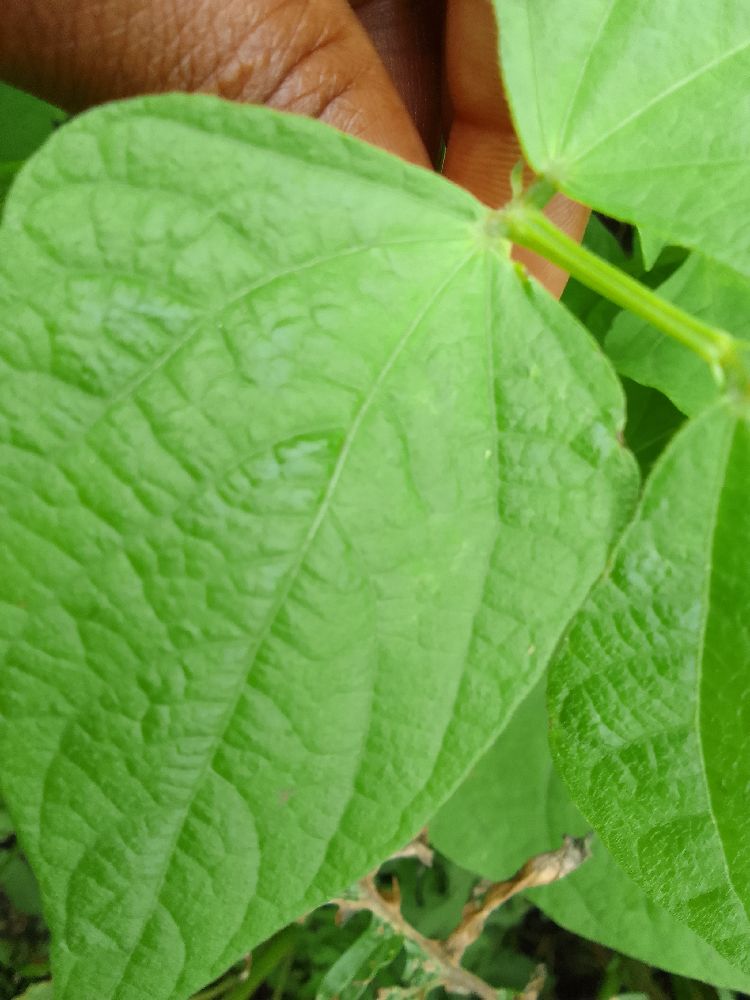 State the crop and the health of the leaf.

common bean, healthy
